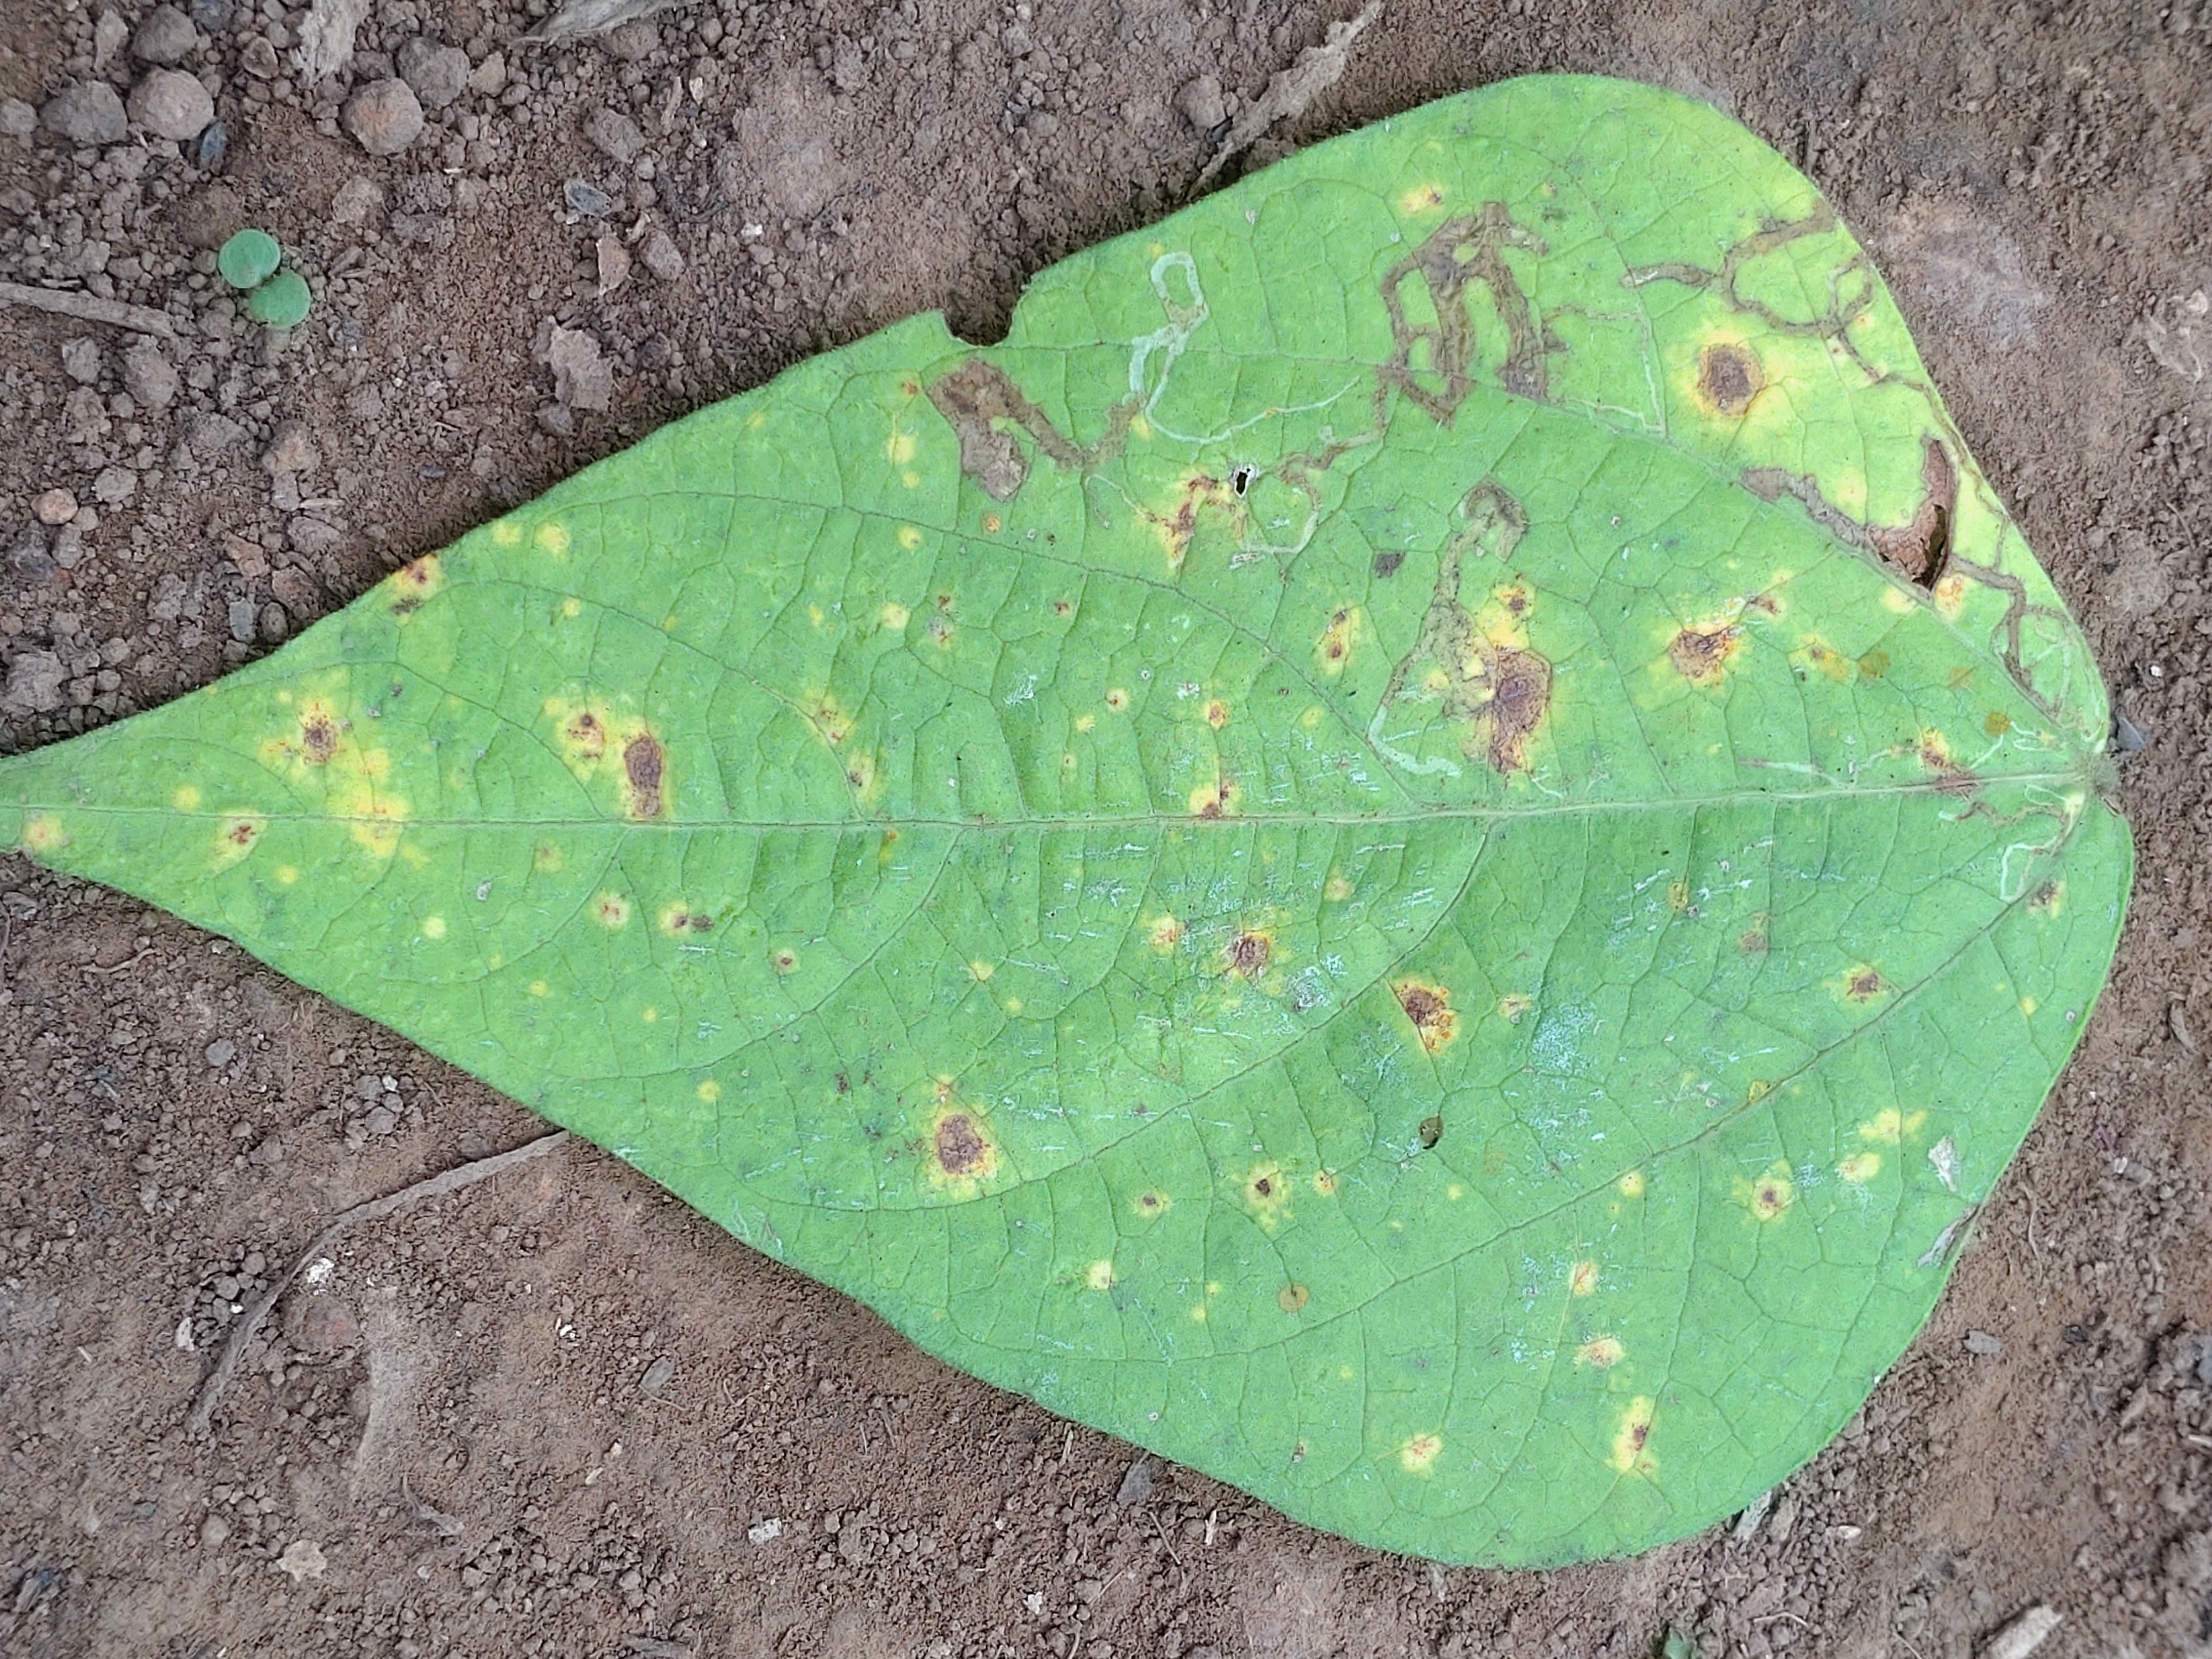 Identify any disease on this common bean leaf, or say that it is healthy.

rust
